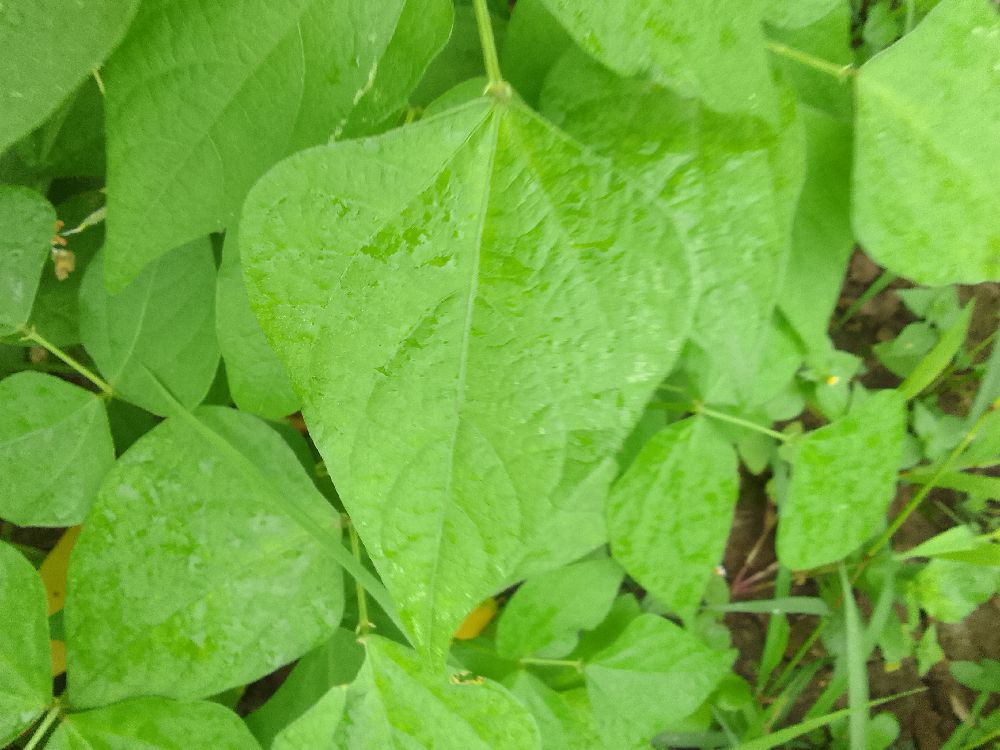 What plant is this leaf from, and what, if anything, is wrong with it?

common bean, healthy
